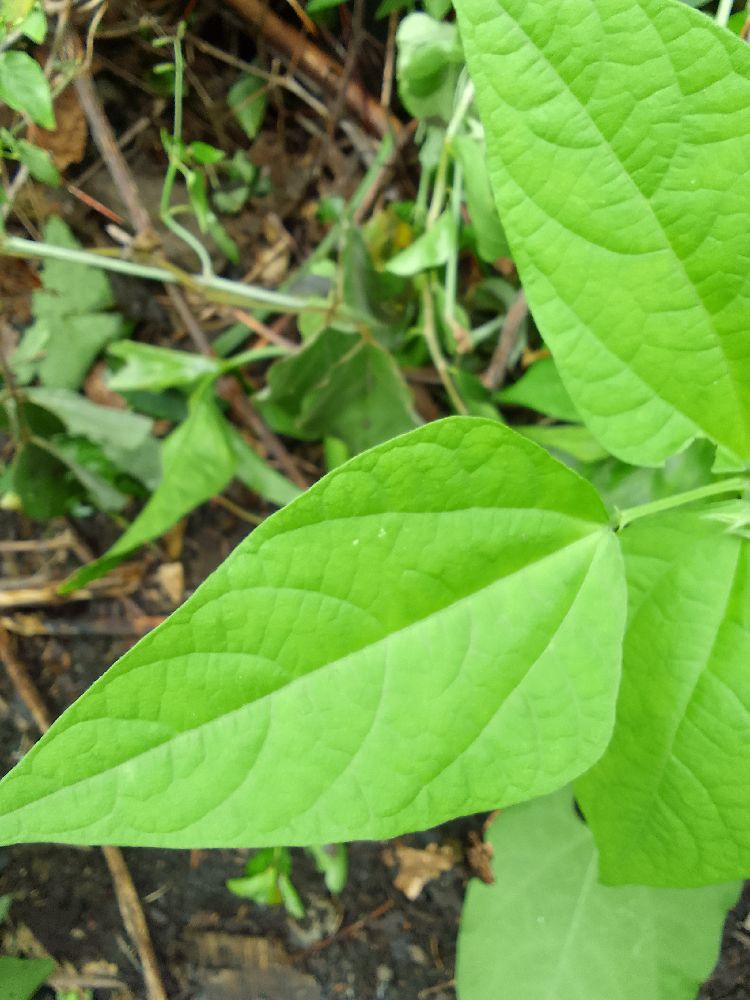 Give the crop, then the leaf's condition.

common bean, healthy
